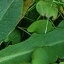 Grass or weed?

structured weed
